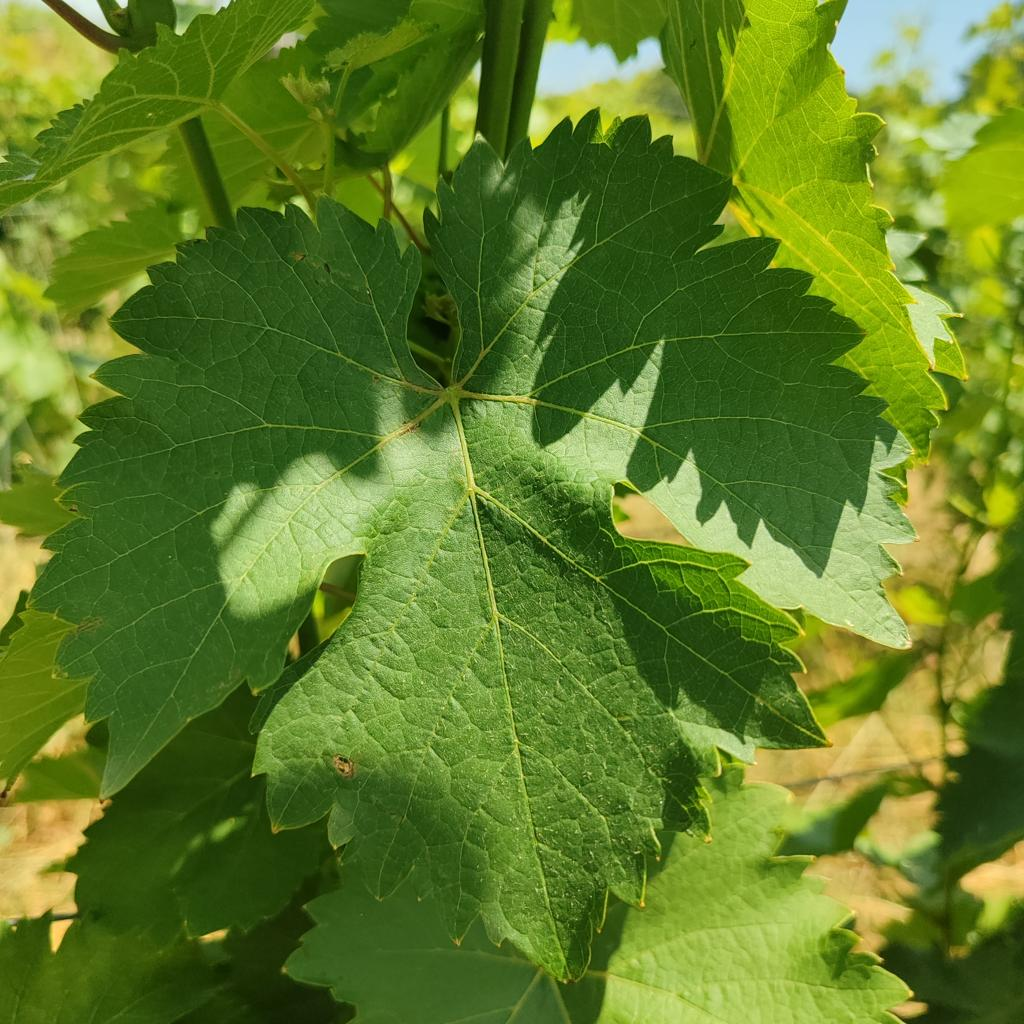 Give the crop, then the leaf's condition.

grapevine, healthy
